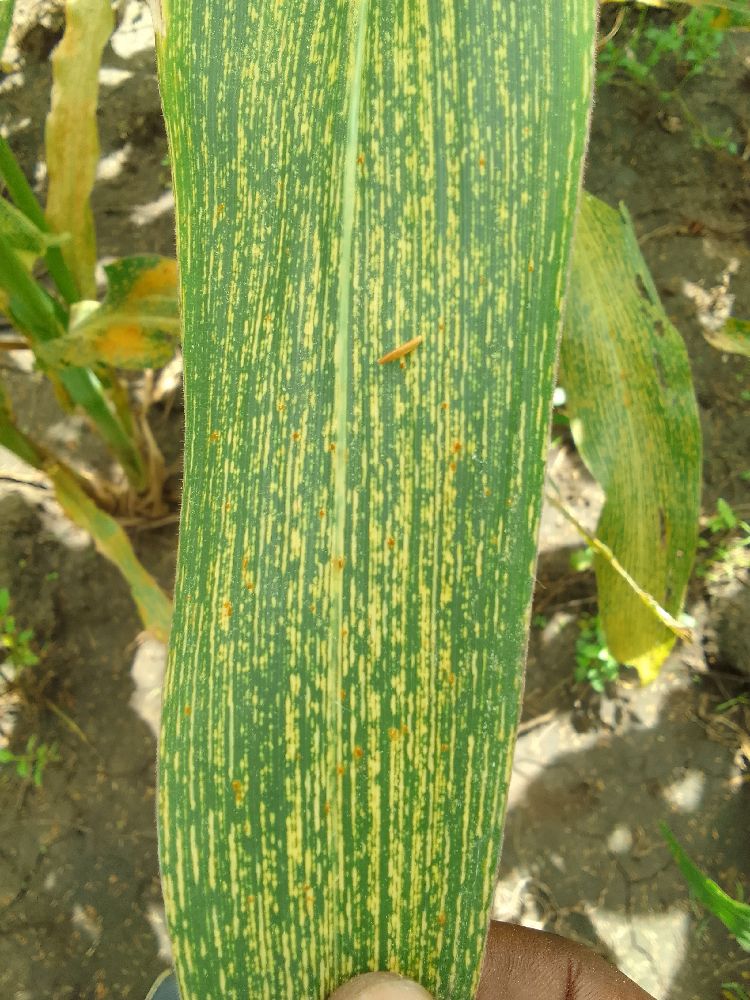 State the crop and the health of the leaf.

maize, maize streak virus
